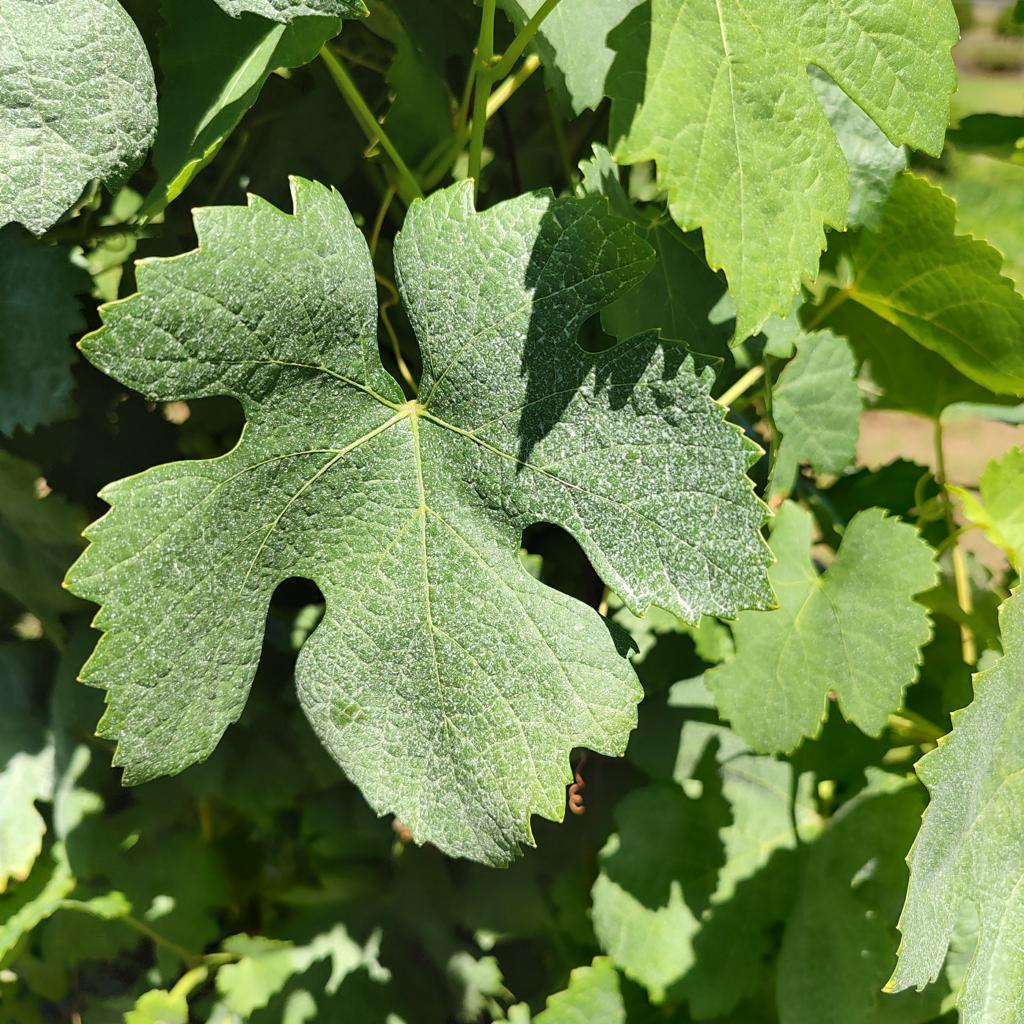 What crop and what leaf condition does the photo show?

grapevine, healthy
